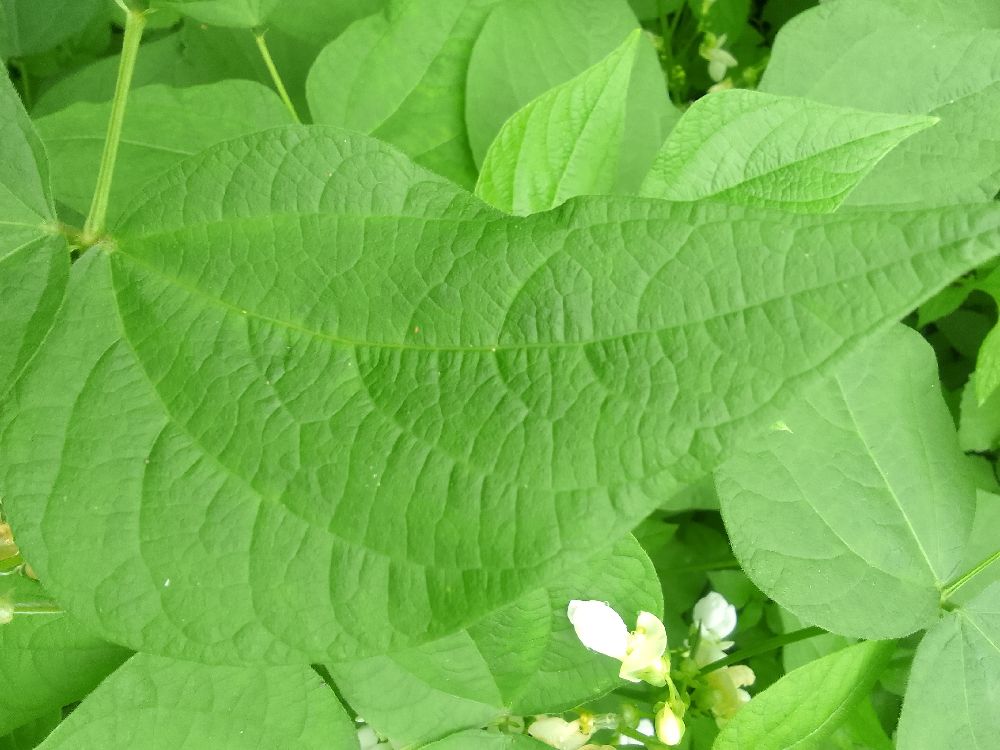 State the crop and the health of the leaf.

common bean, healthy
